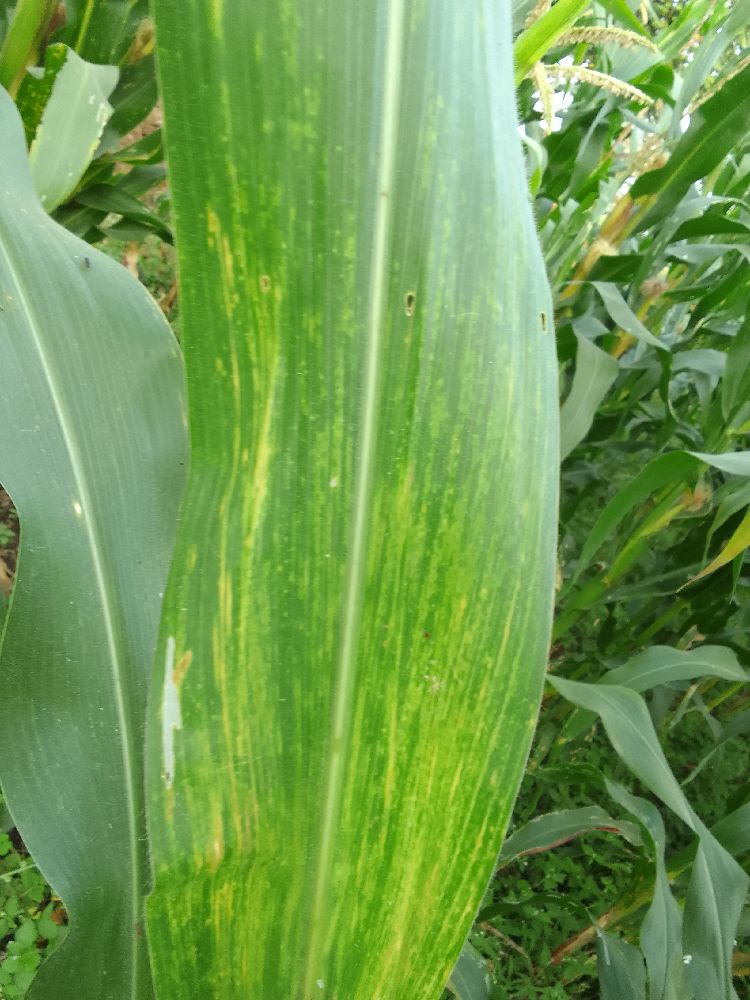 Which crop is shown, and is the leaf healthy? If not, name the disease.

maize, maize lethal necrosis
